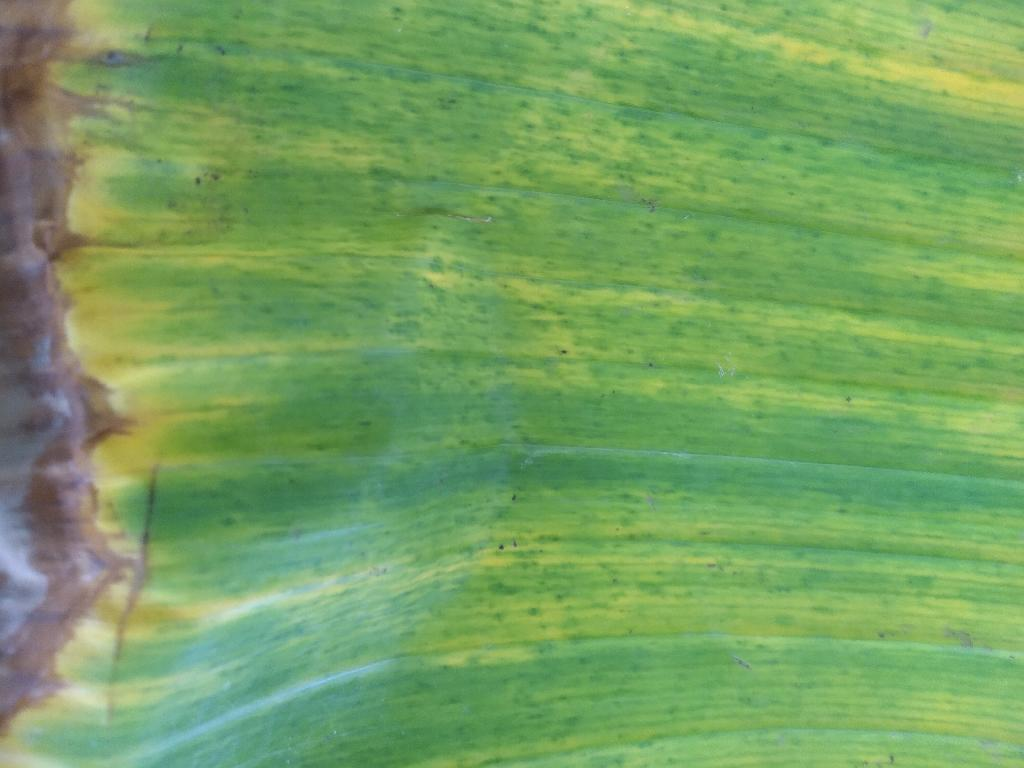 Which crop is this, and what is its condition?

banana, fusarium wilt race 1
